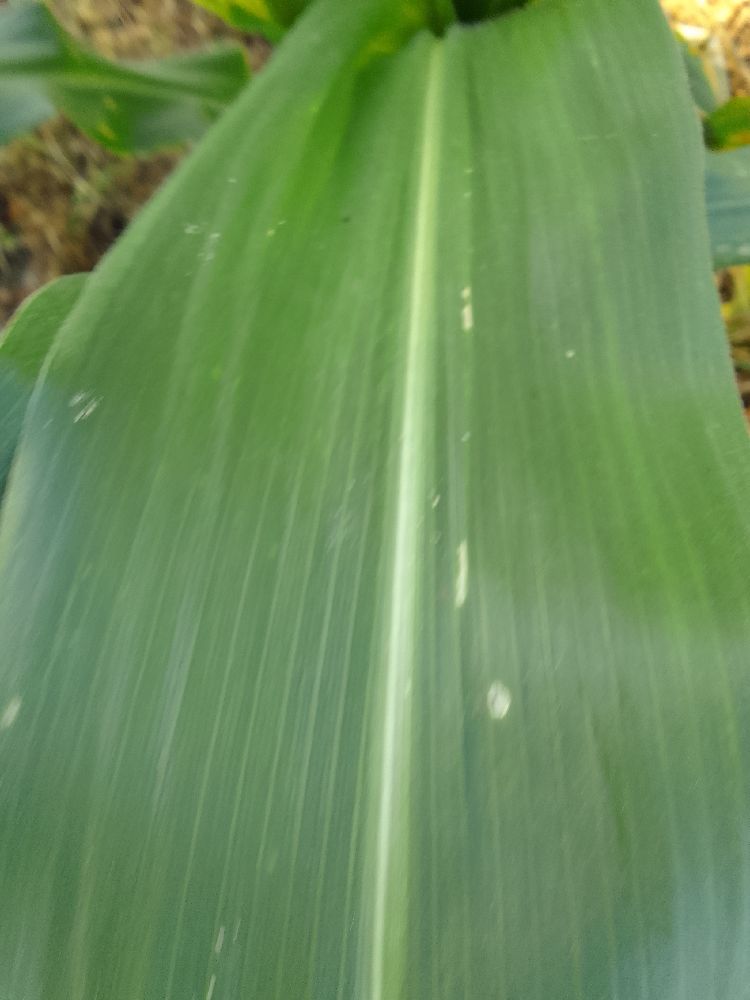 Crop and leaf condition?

maize, healthy
